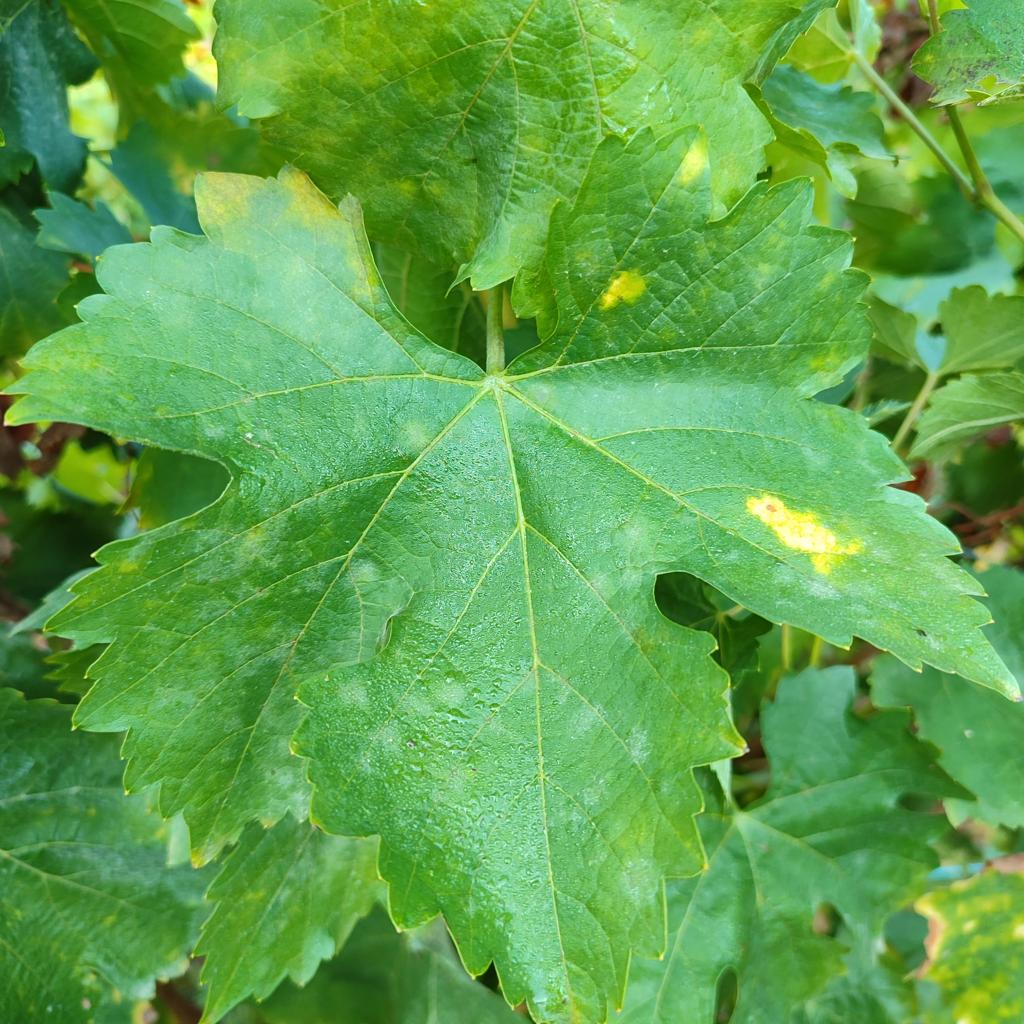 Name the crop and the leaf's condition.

grapevine, powdery mildew
